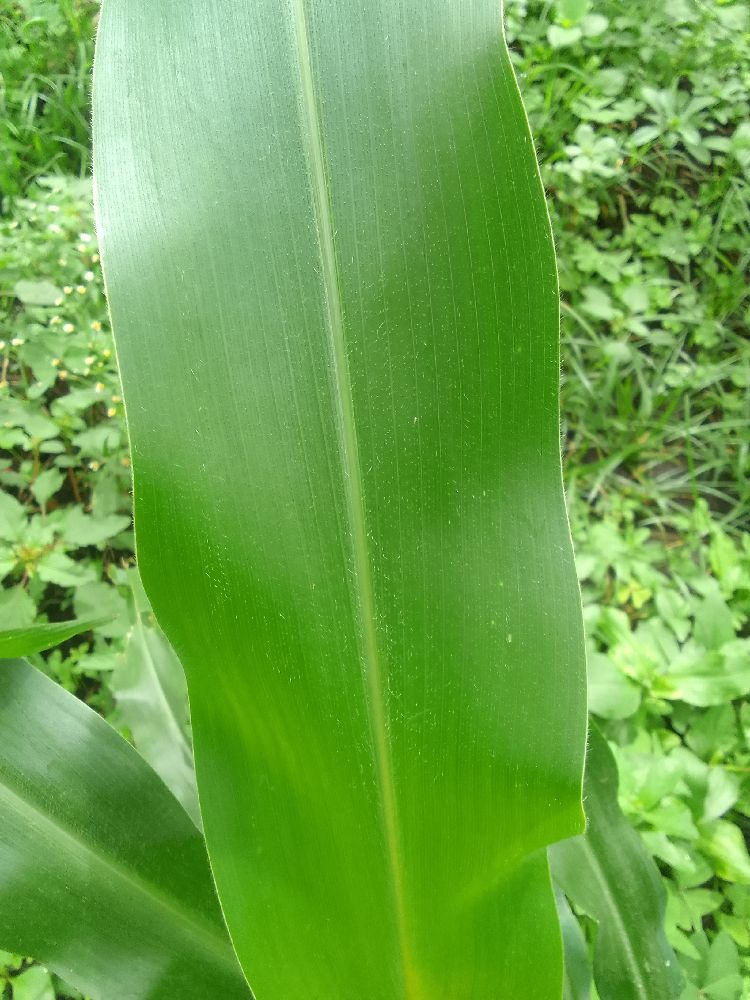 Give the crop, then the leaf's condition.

maize, healthy
